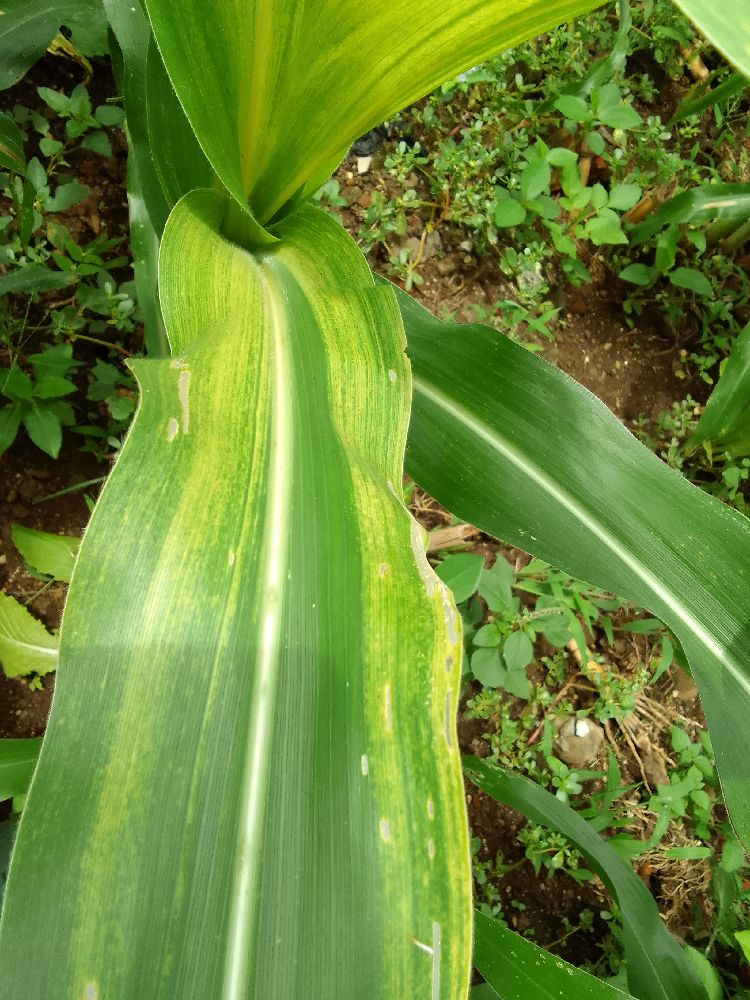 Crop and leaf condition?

maize, maize lethal necrosis
